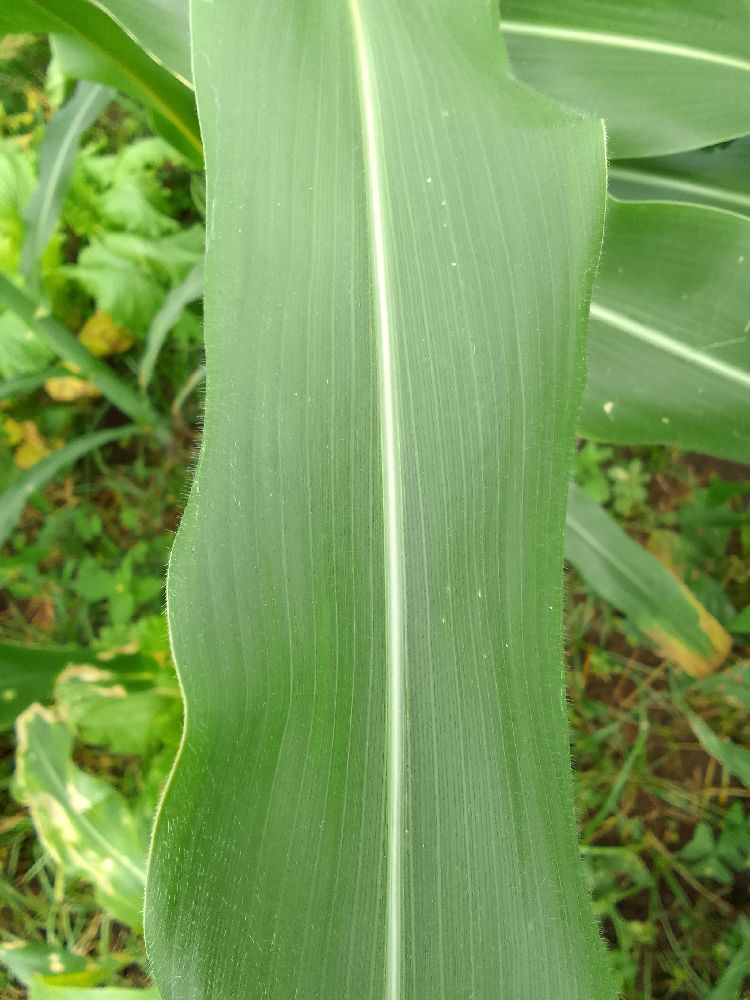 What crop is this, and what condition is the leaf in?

maize, healthy
